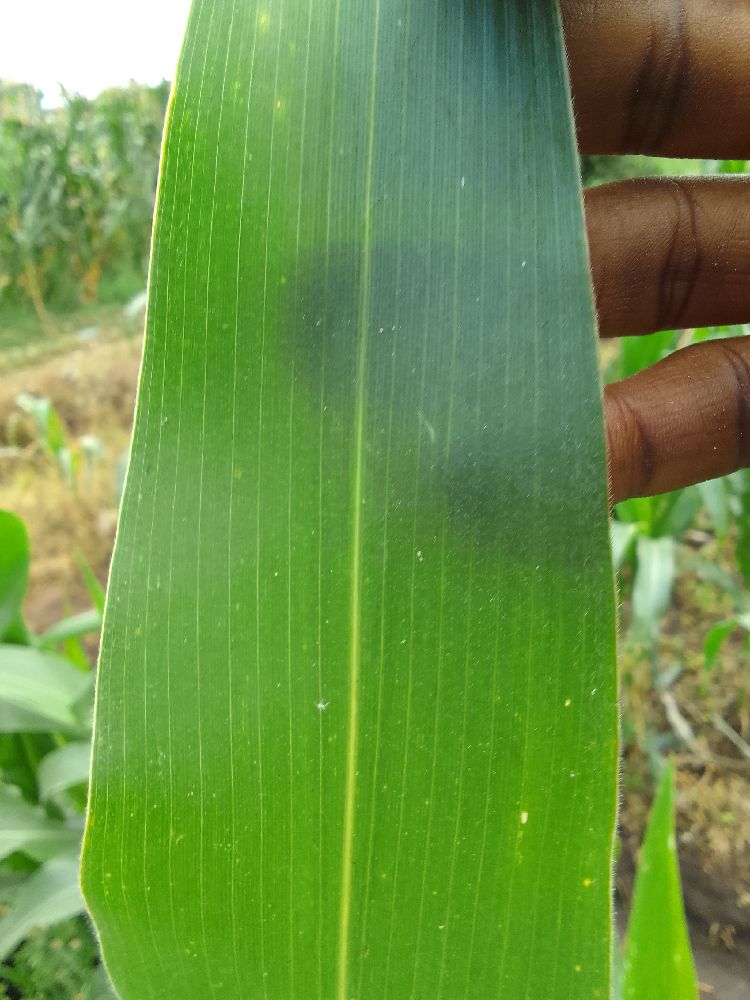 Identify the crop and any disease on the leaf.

maize, healthy
